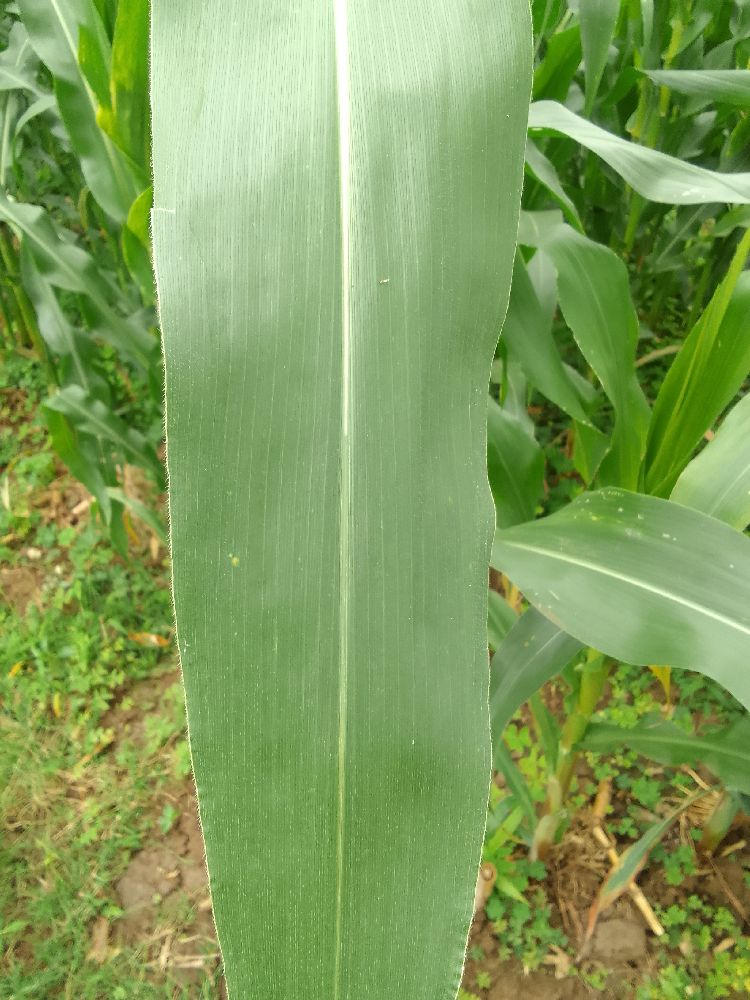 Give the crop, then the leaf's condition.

maize, healthy
